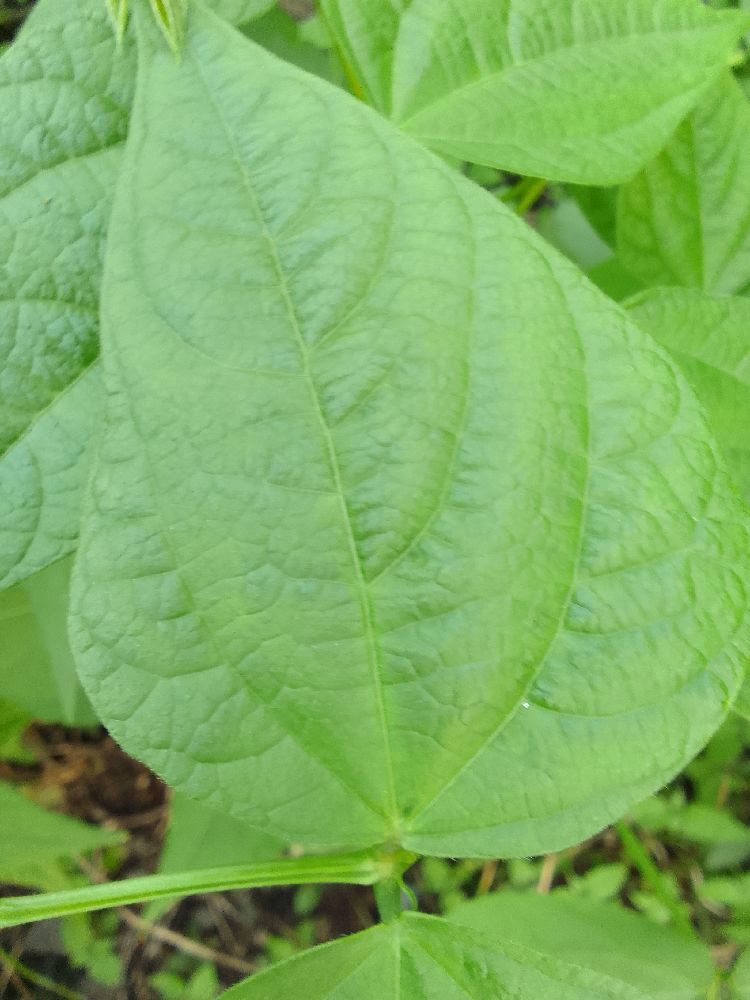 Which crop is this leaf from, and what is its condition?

common bean, healthy
